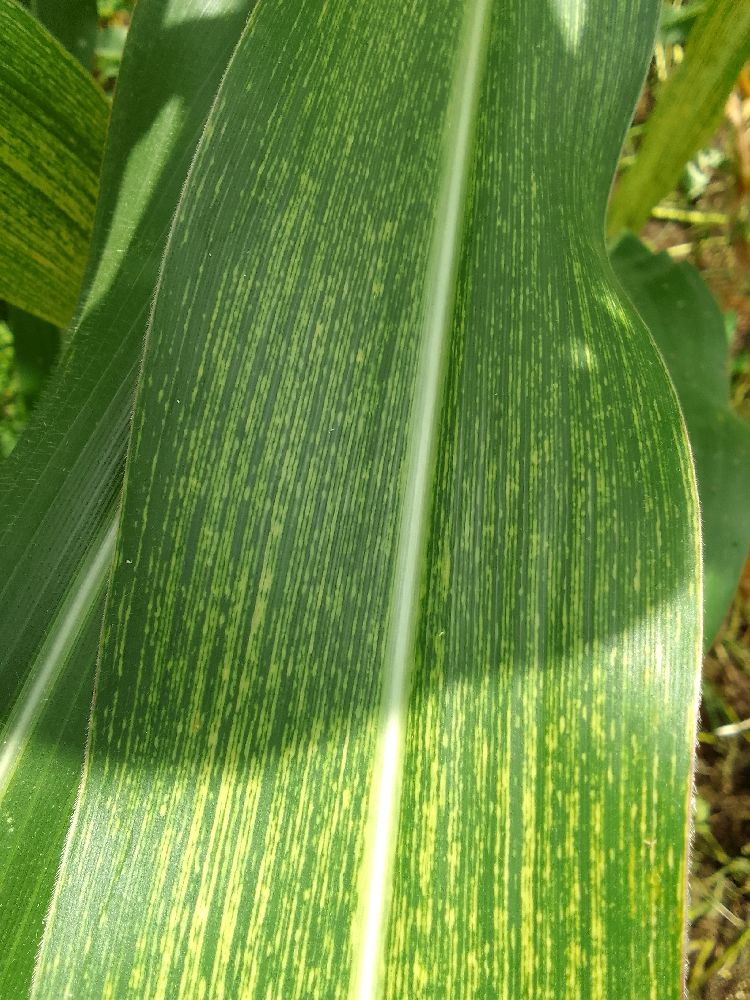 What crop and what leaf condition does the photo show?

maize, maize streak virus
